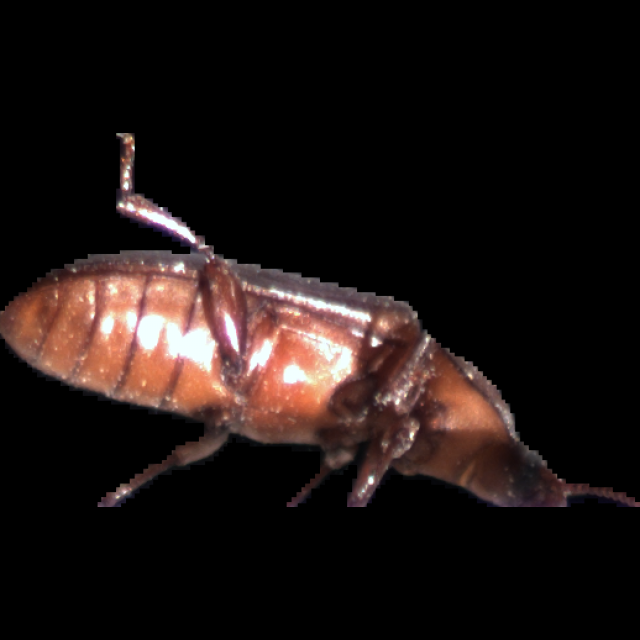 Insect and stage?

mealworm beetle
